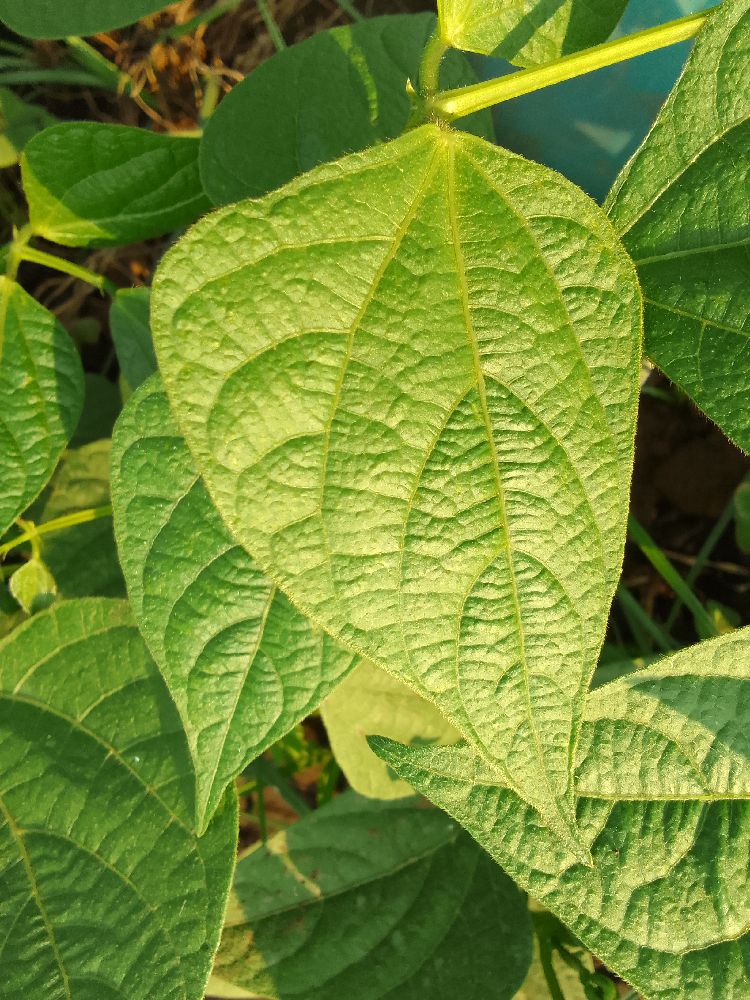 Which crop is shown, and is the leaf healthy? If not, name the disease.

common bean, healthy
